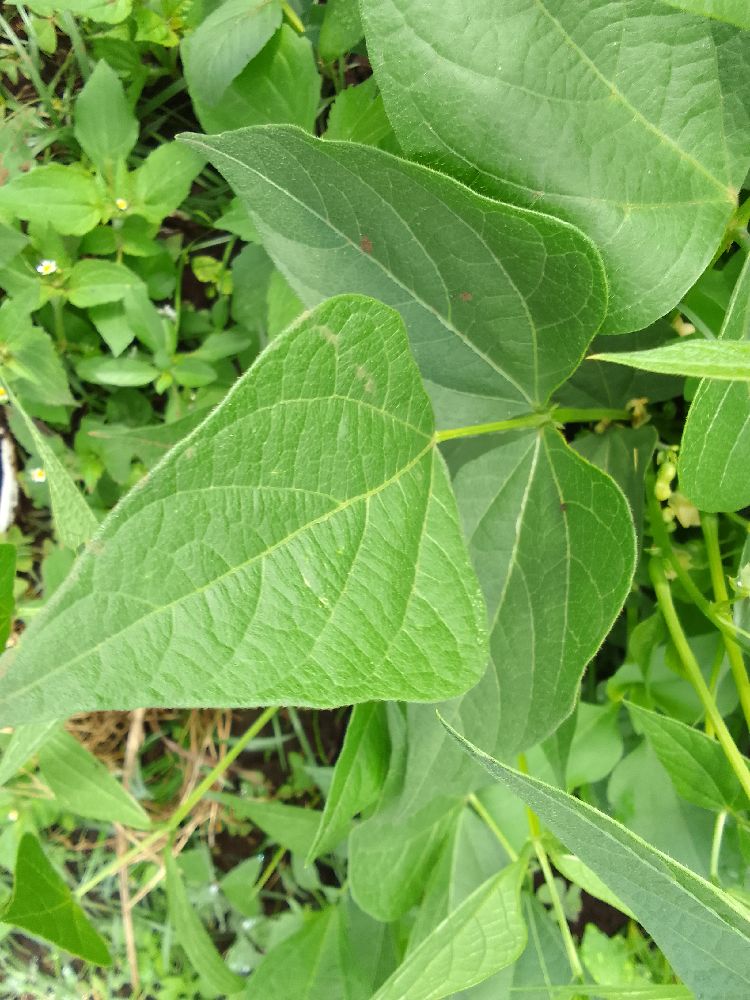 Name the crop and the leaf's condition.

common bean, healthy
